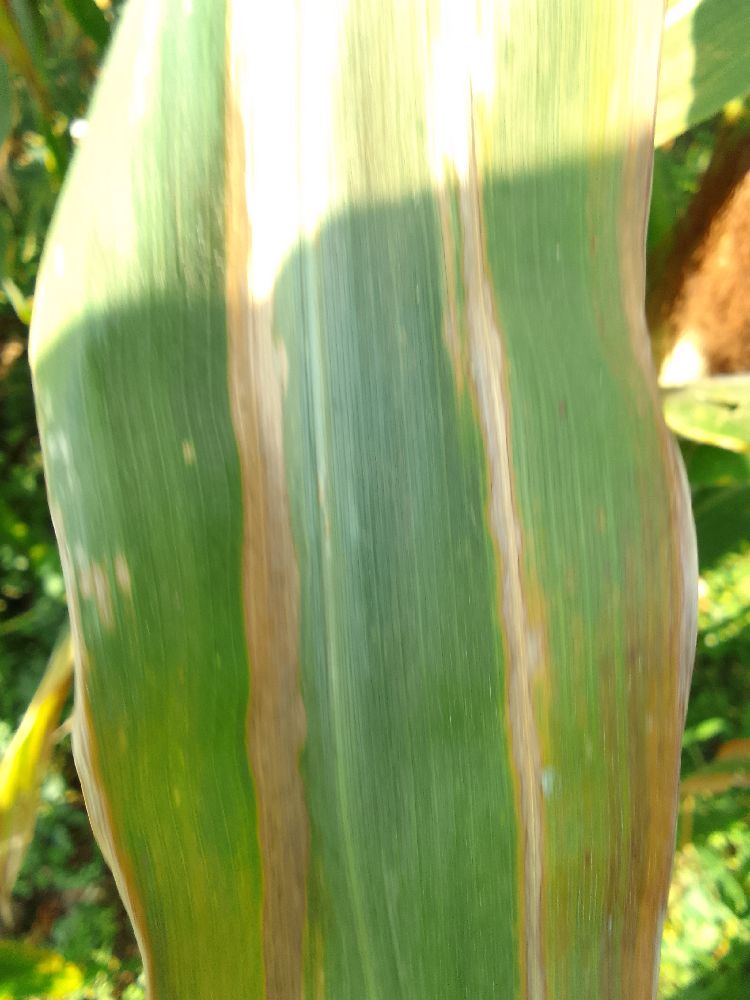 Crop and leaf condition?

maize, maize lethal necrosis
